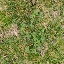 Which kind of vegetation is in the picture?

unstructured weed
